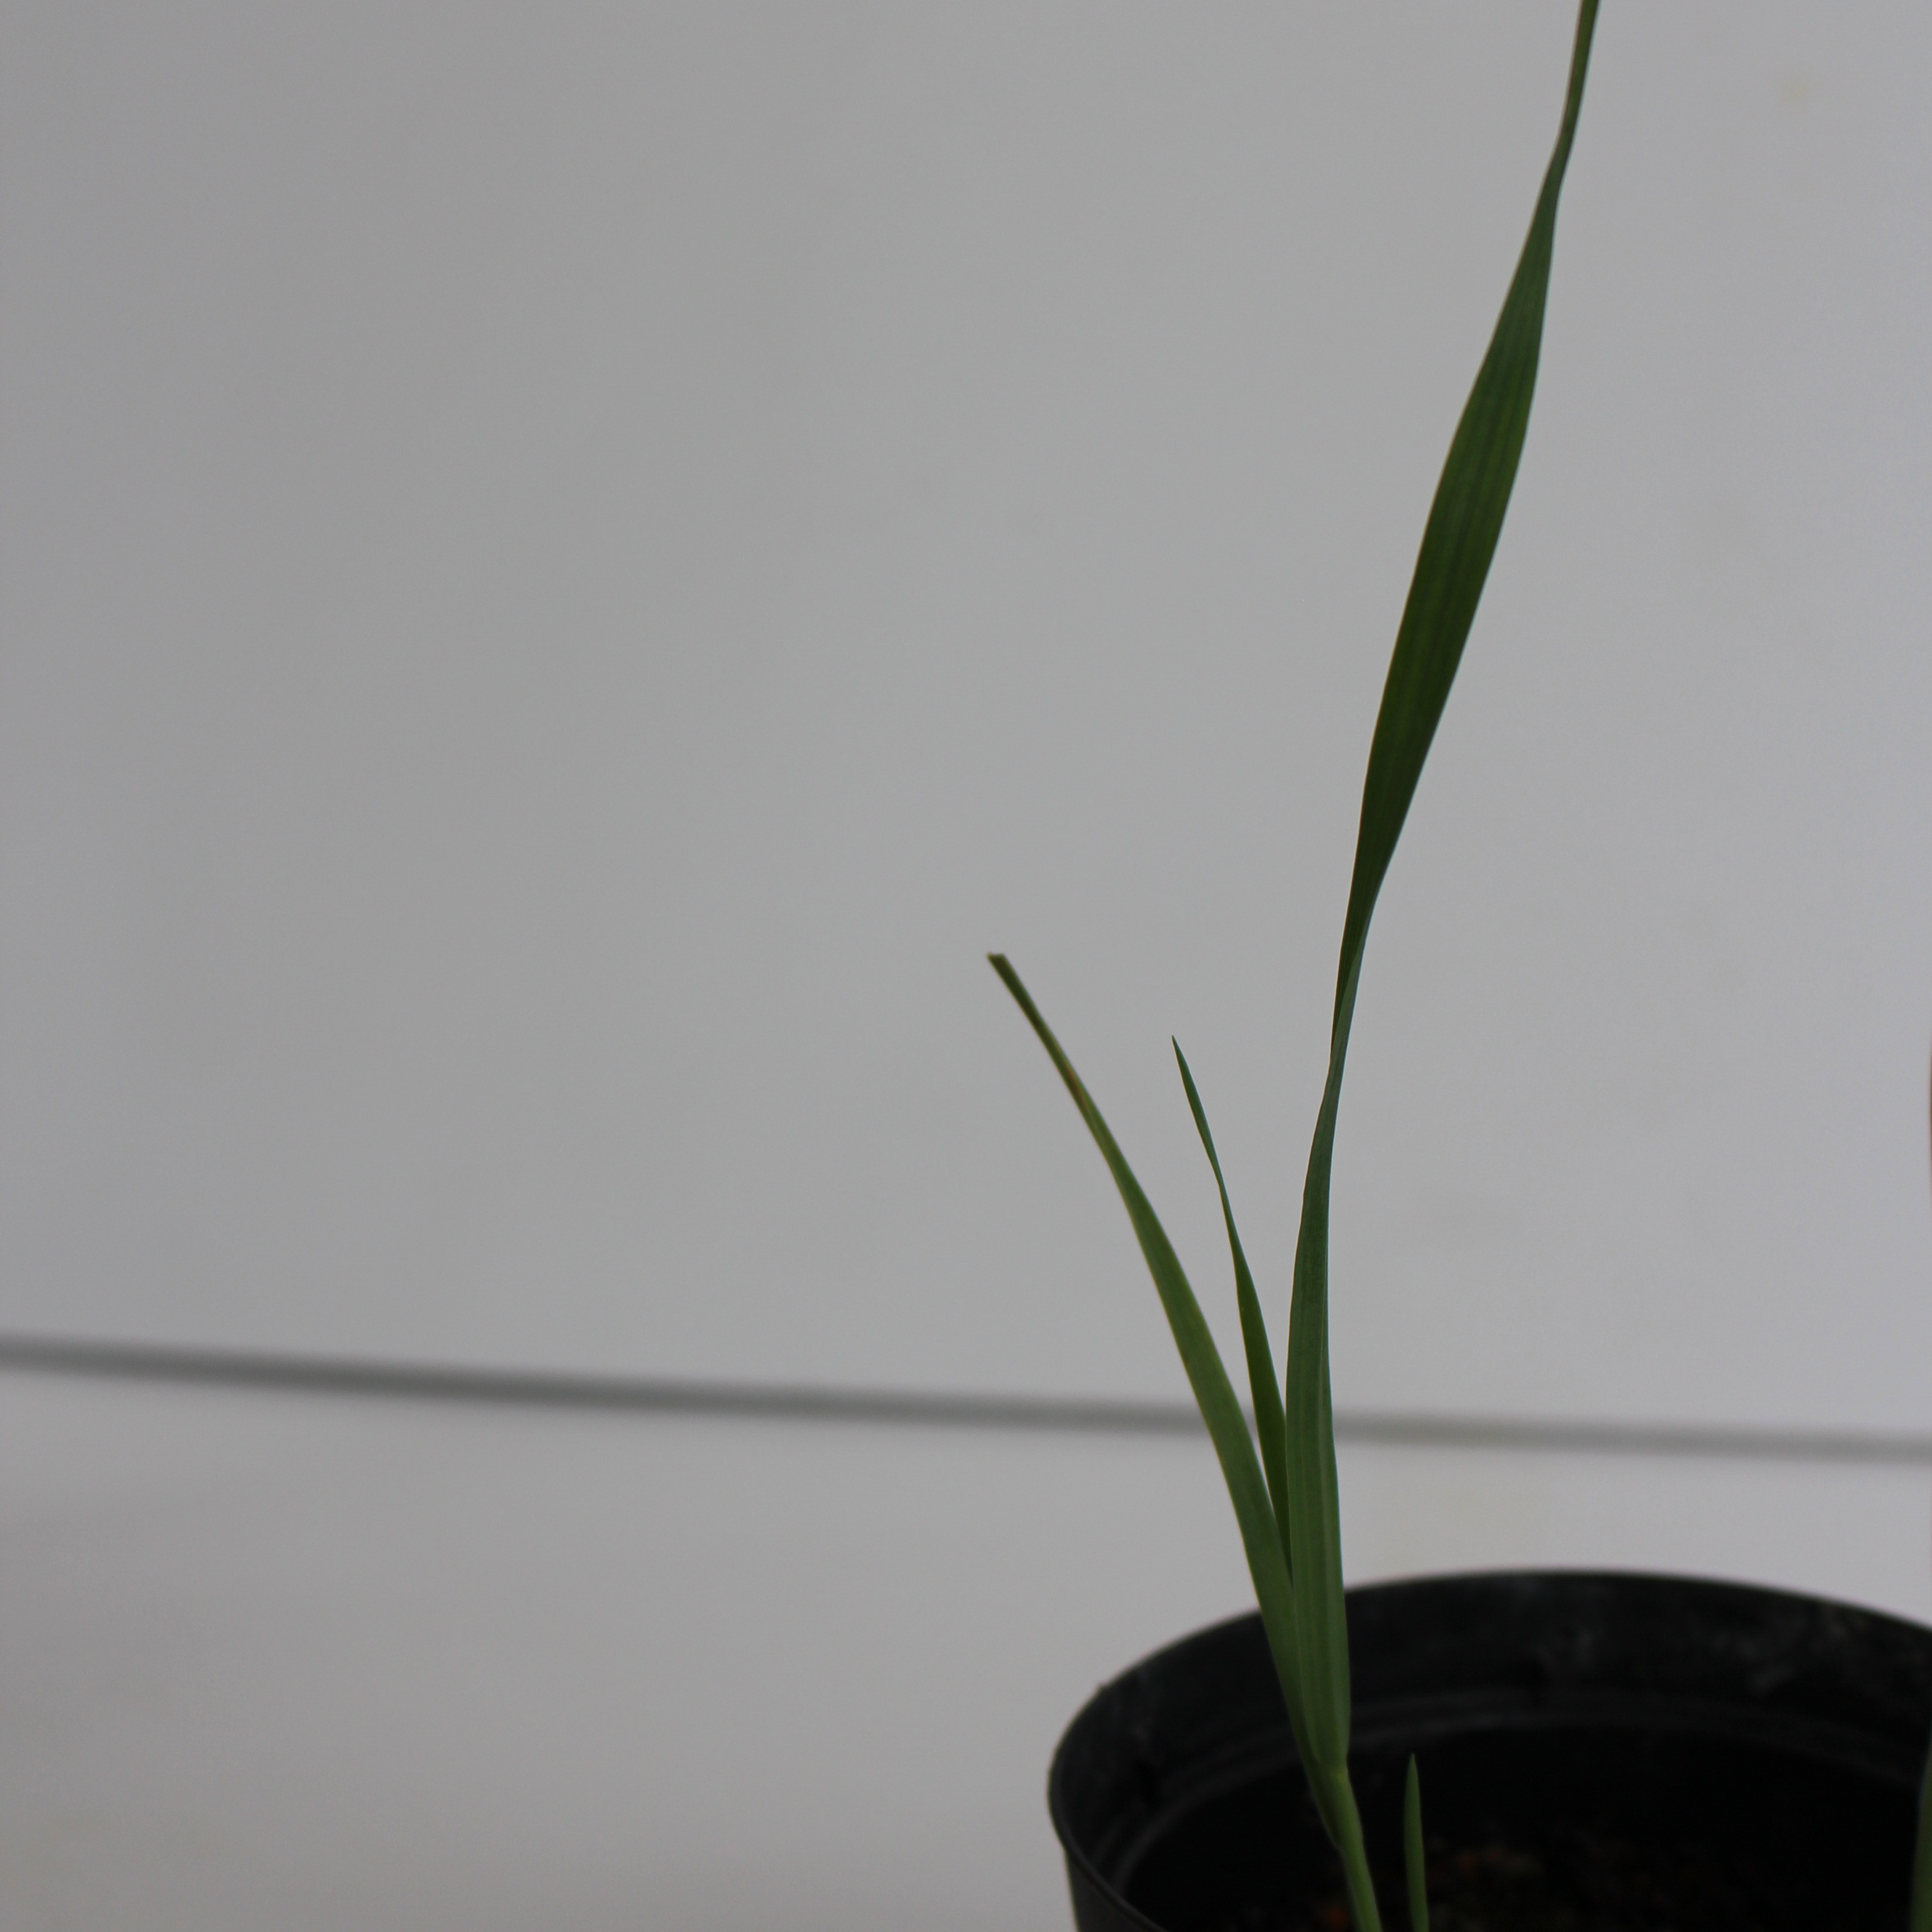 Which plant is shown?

Avena sterilis
